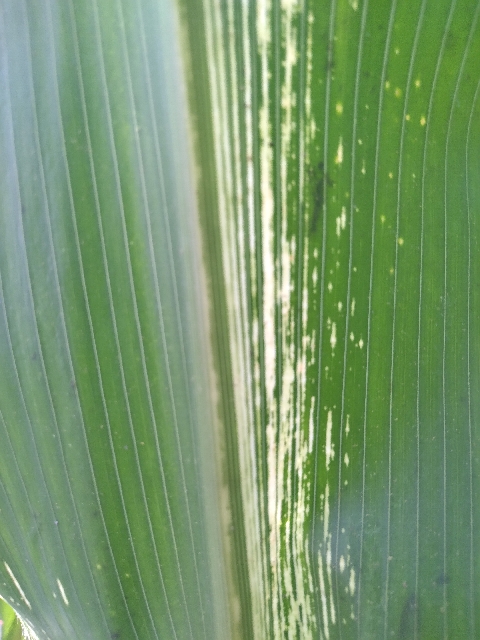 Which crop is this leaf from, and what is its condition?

maize, maize streak virus
